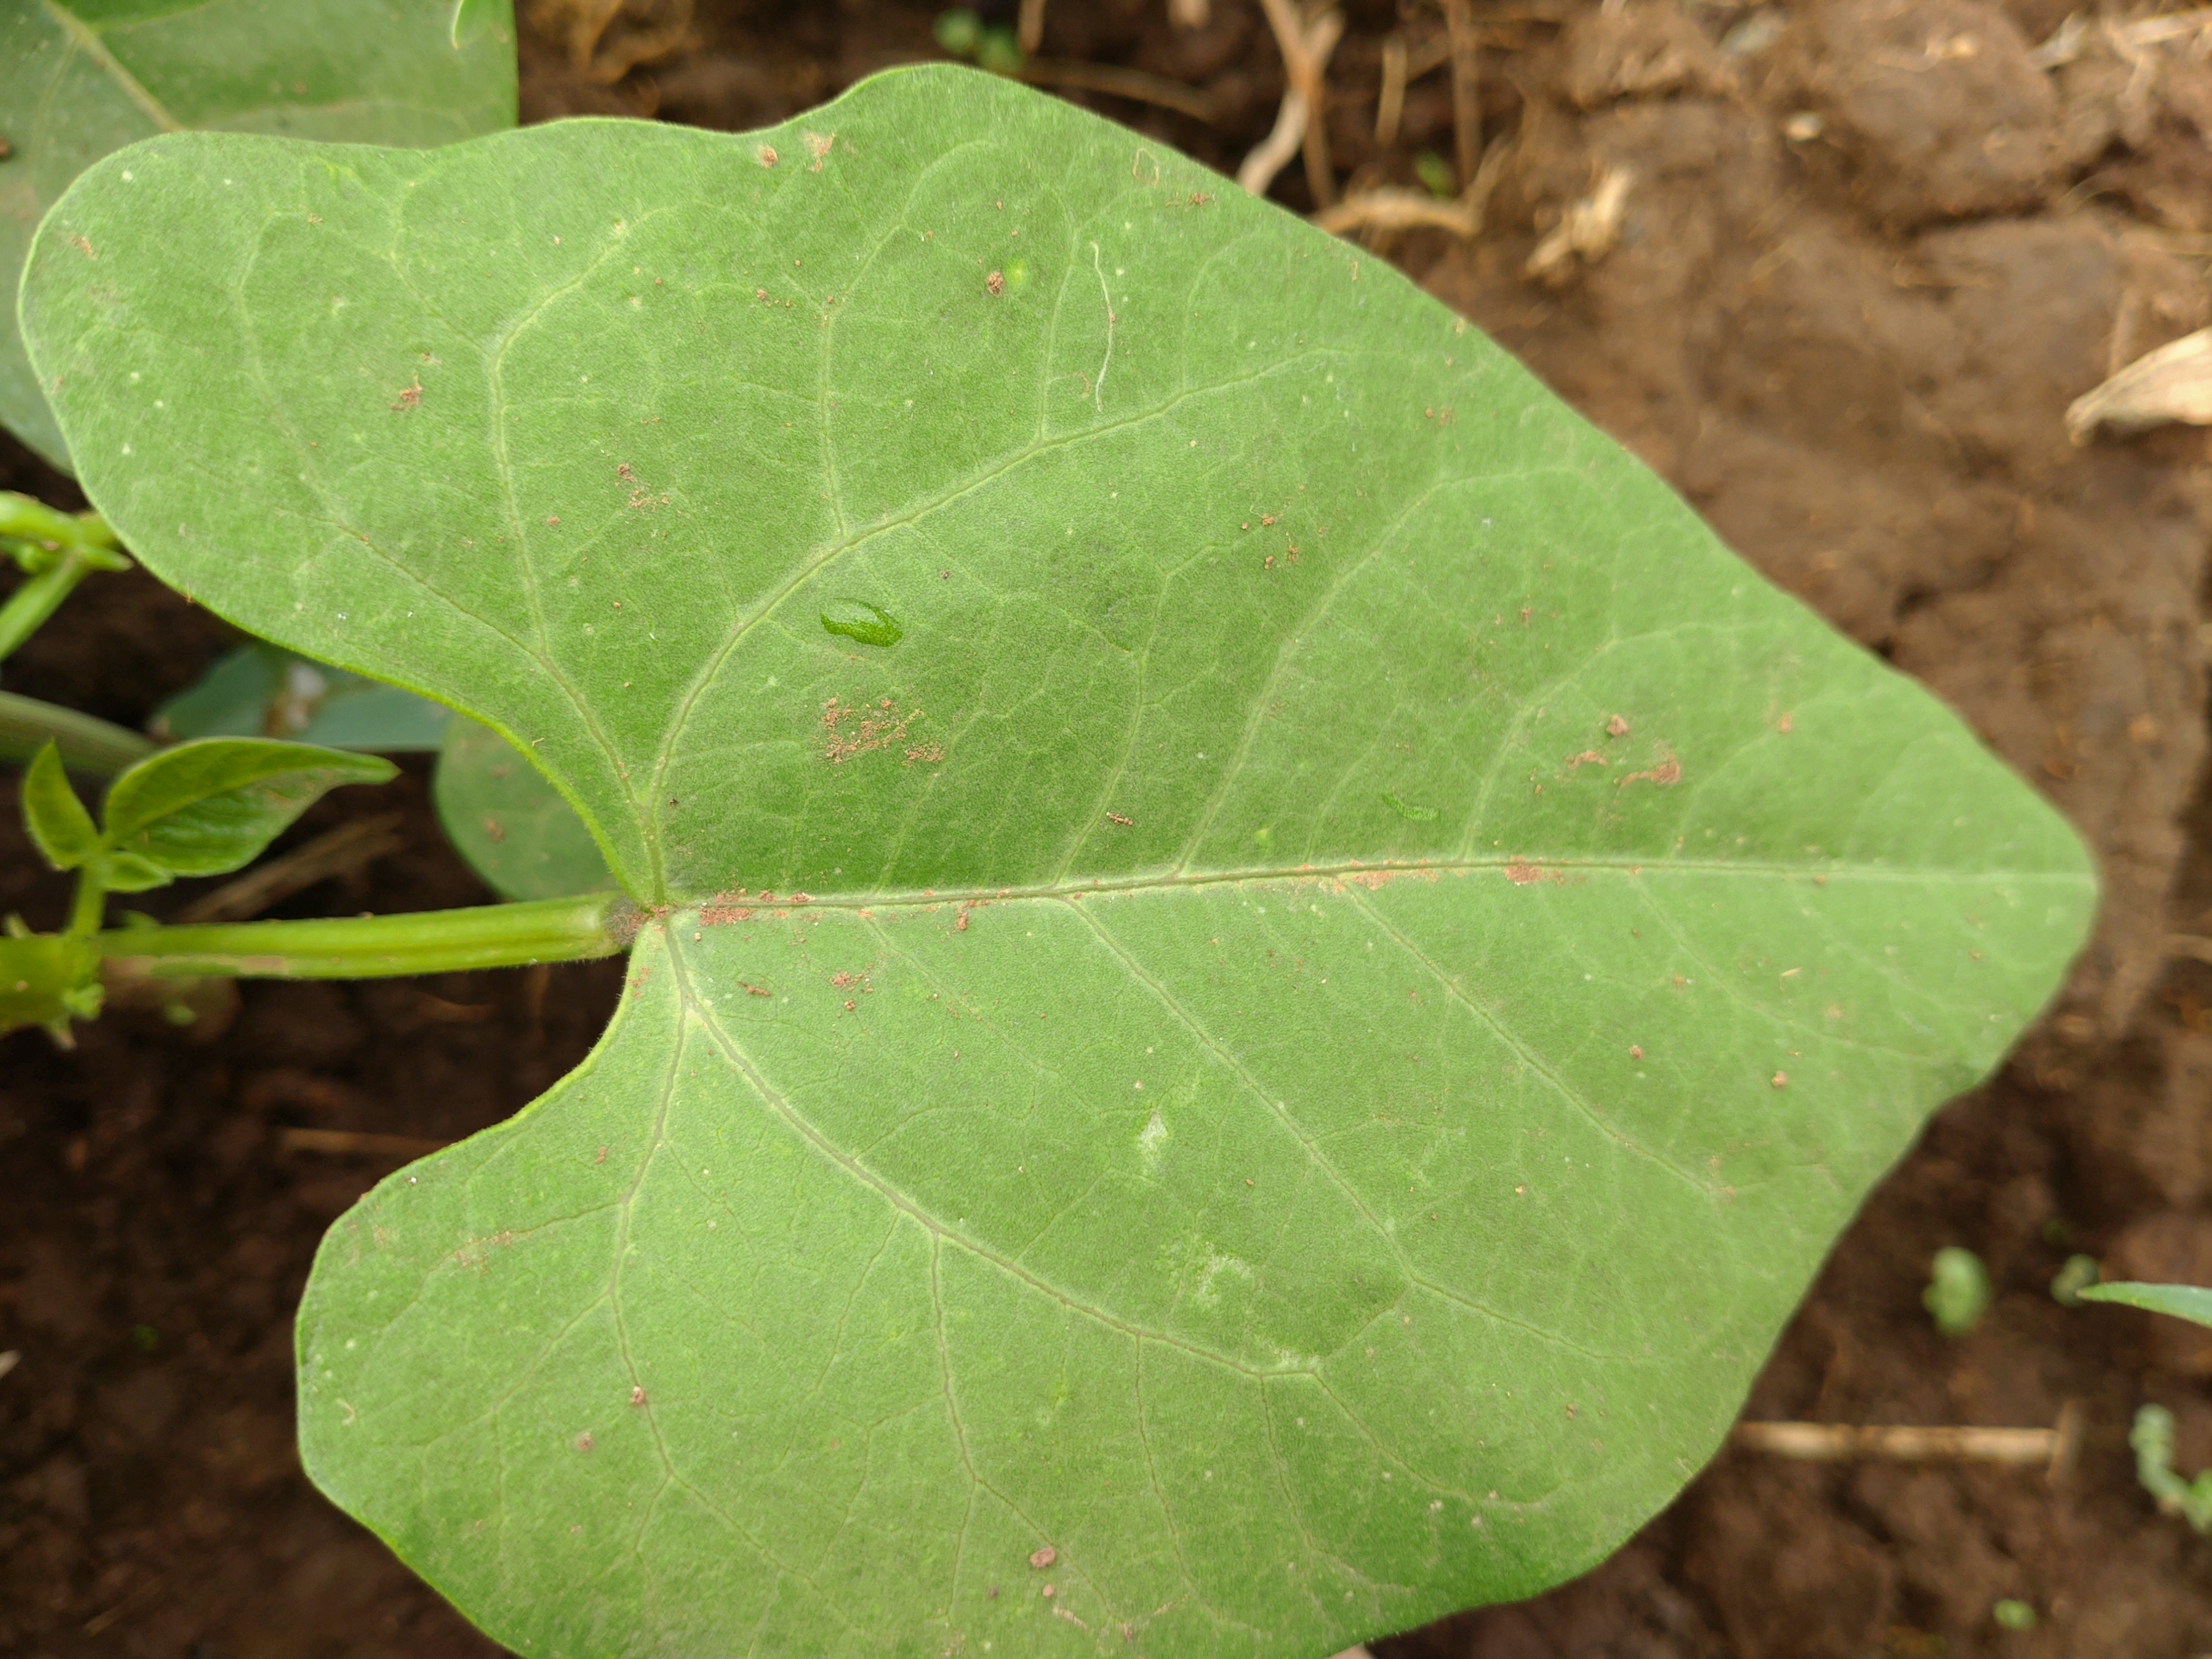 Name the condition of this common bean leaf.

healthy
